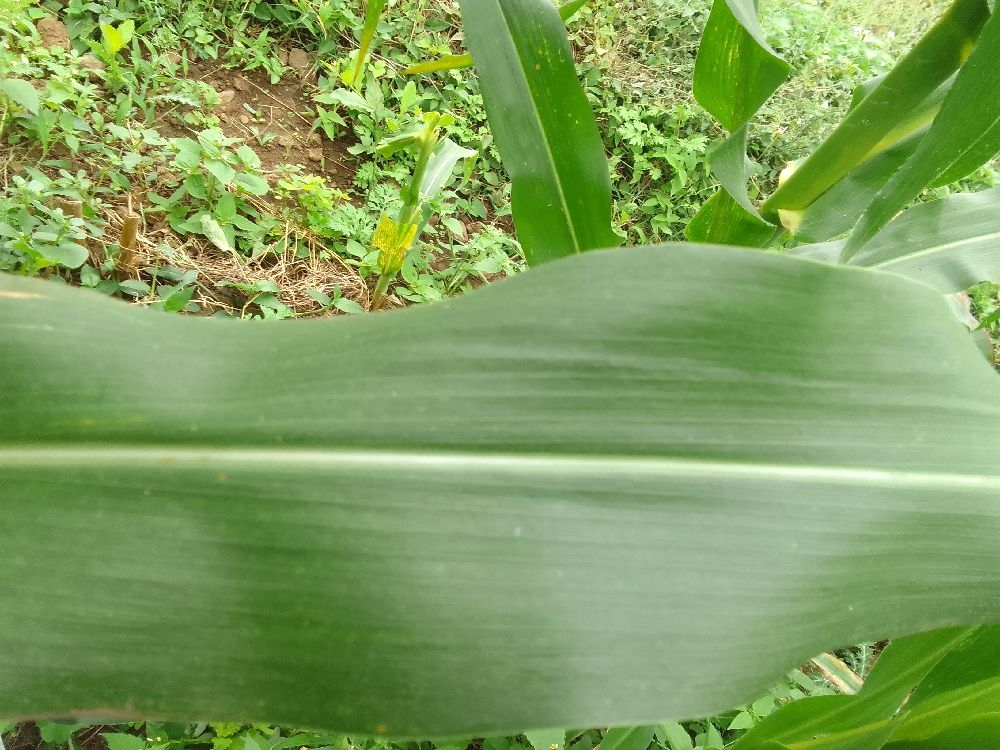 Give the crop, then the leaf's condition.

maize, healthy
